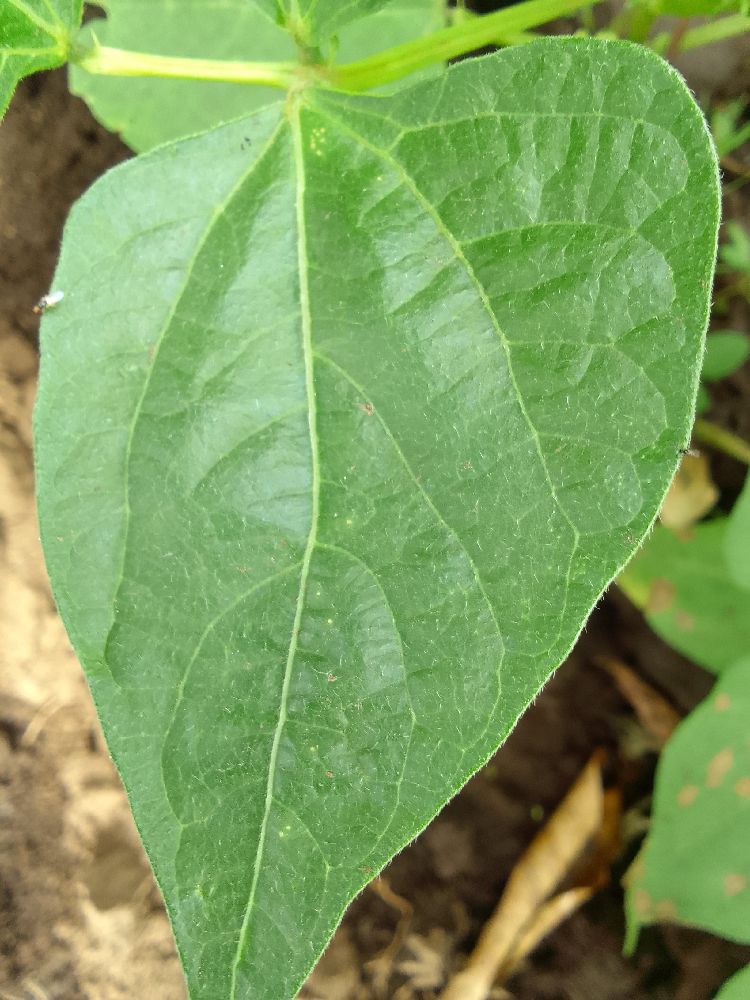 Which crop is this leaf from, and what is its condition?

common bean, healthy
